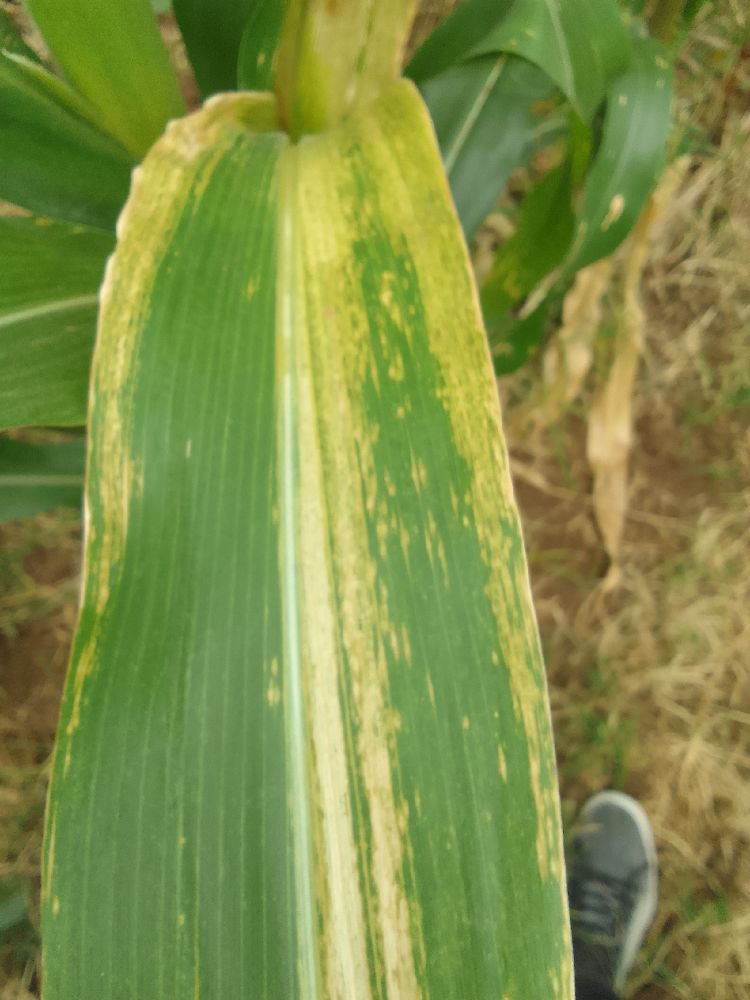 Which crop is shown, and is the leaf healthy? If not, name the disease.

maize, maize lethal necrosis
